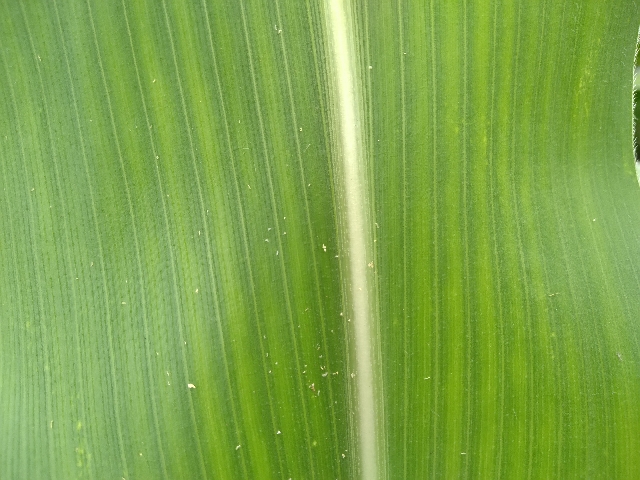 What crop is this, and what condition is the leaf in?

maize, healthy
